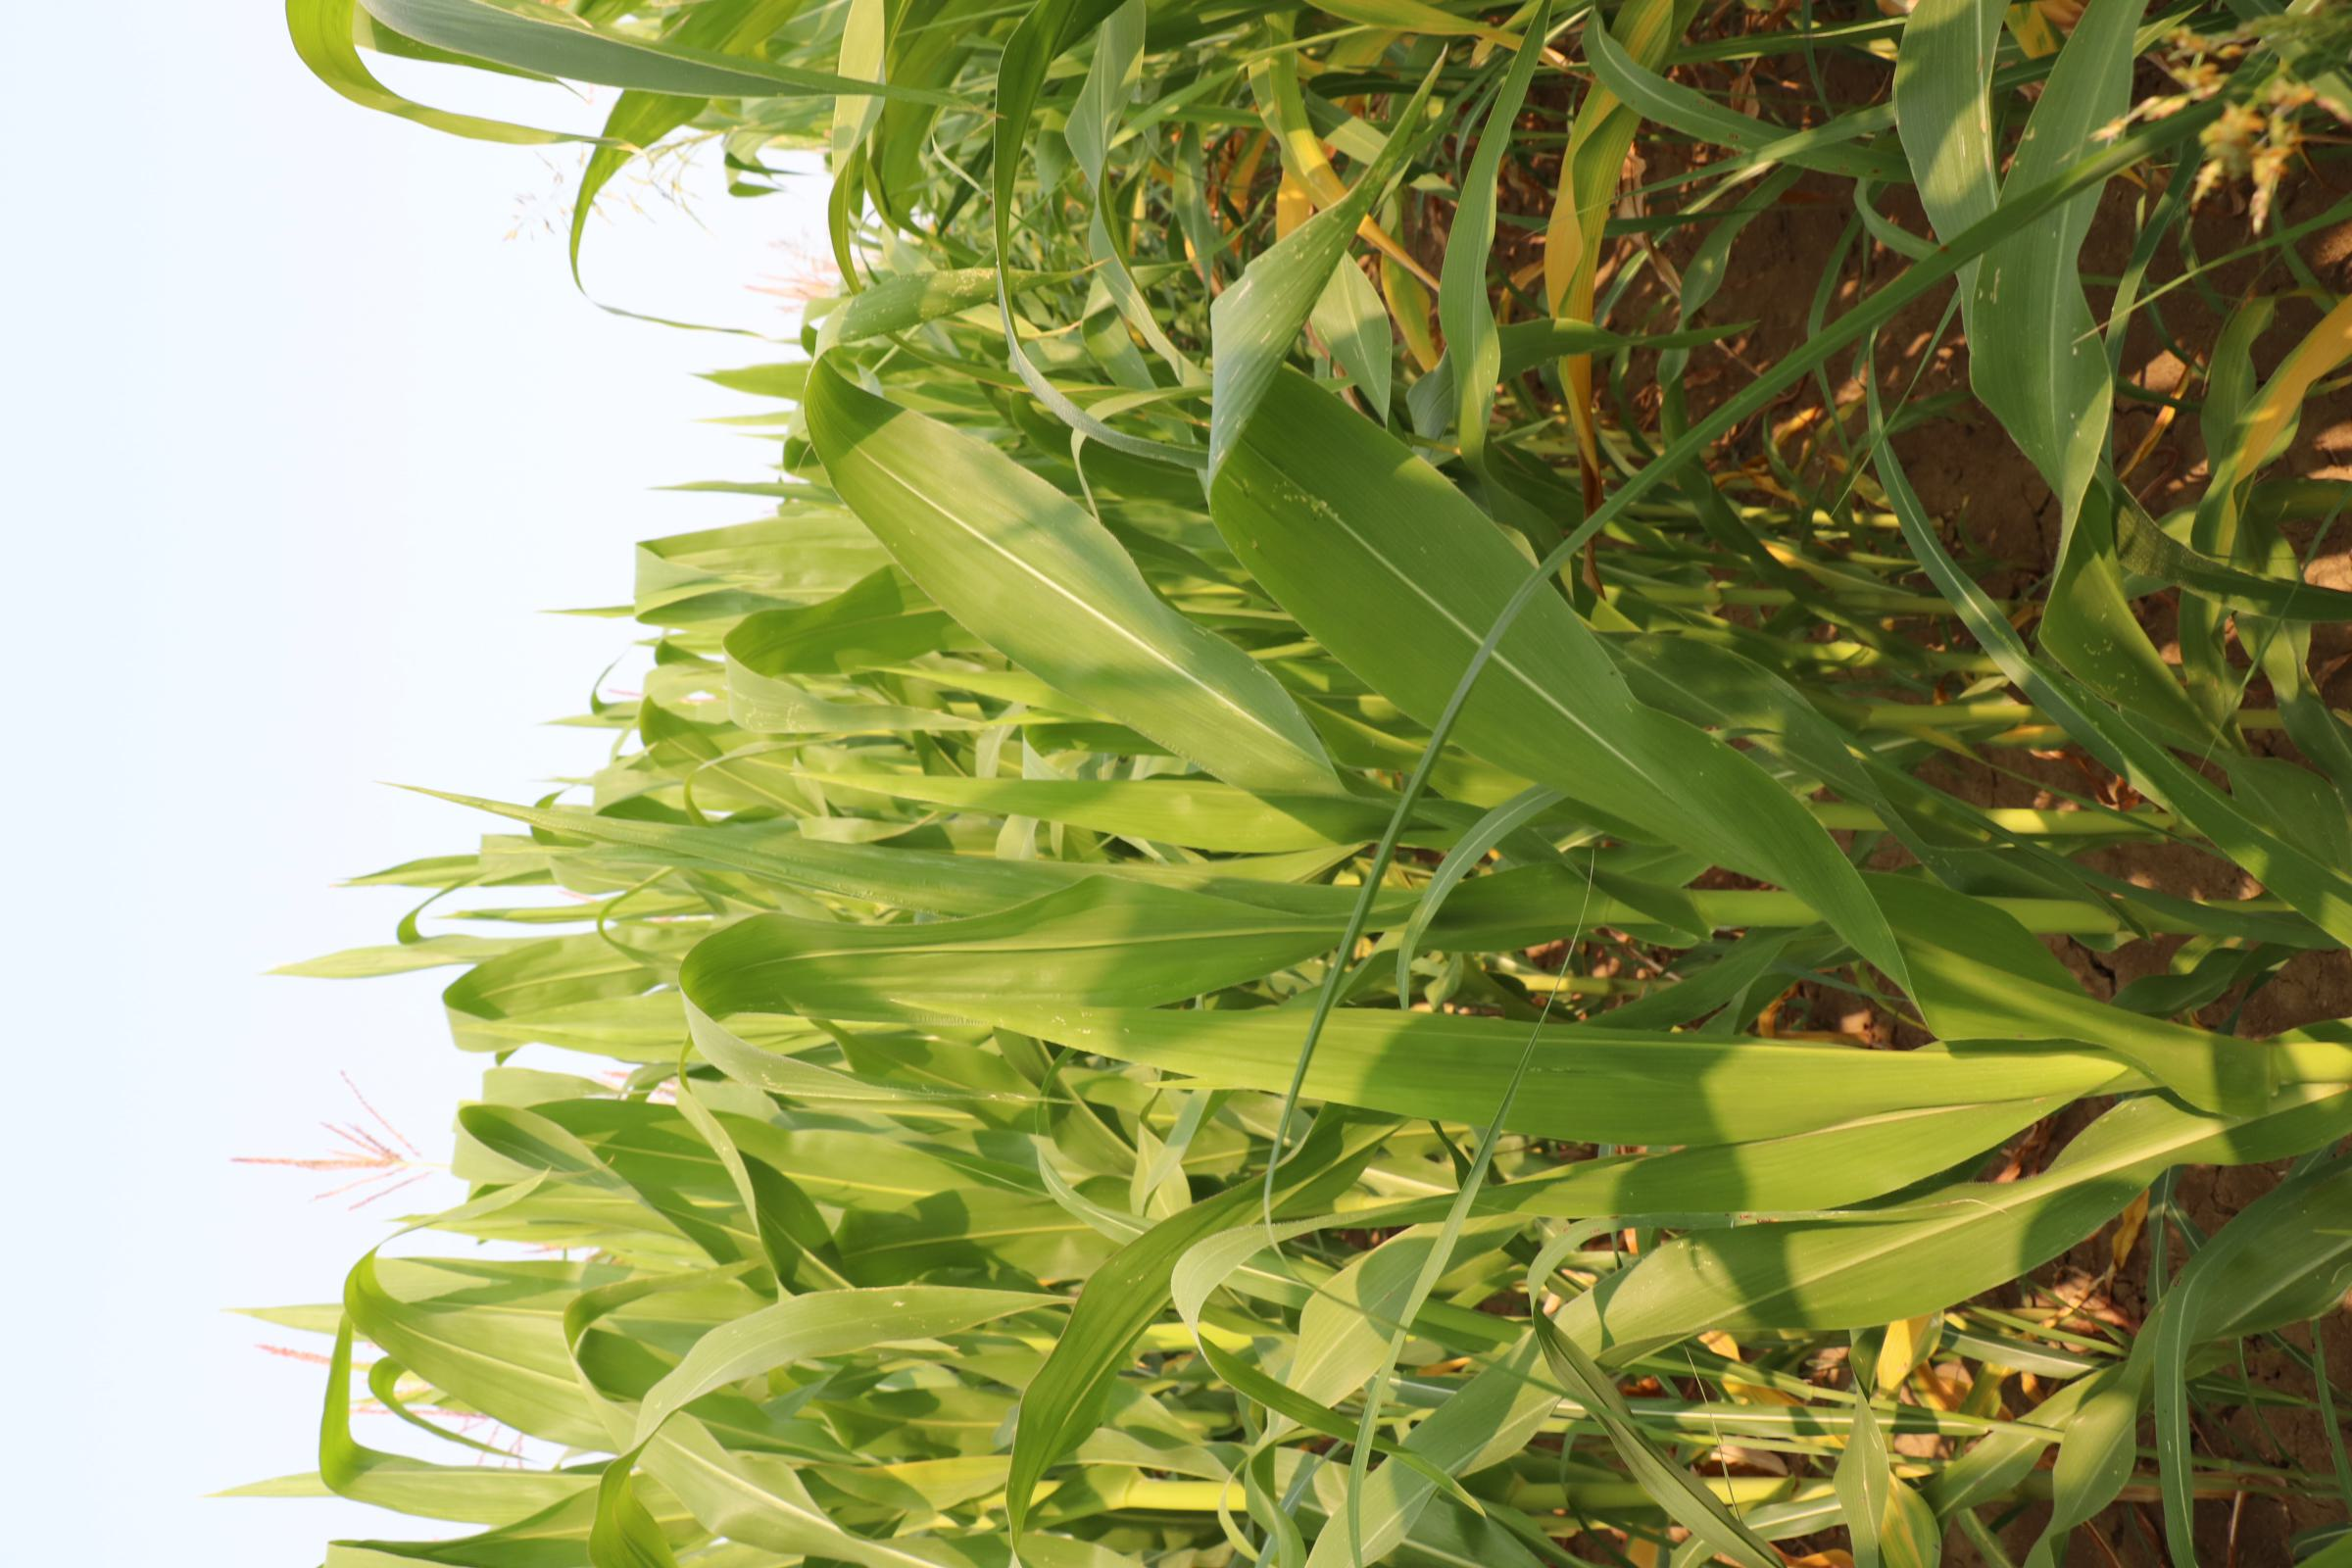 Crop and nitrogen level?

maize, no added nitrogen
